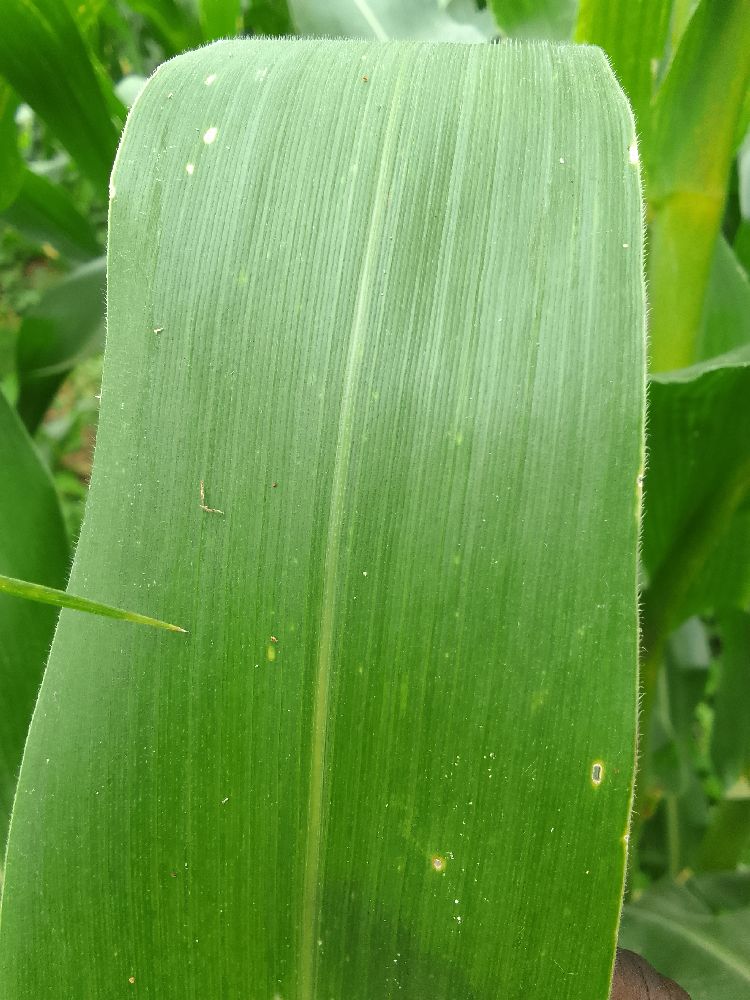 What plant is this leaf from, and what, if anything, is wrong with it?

maize, healthy
